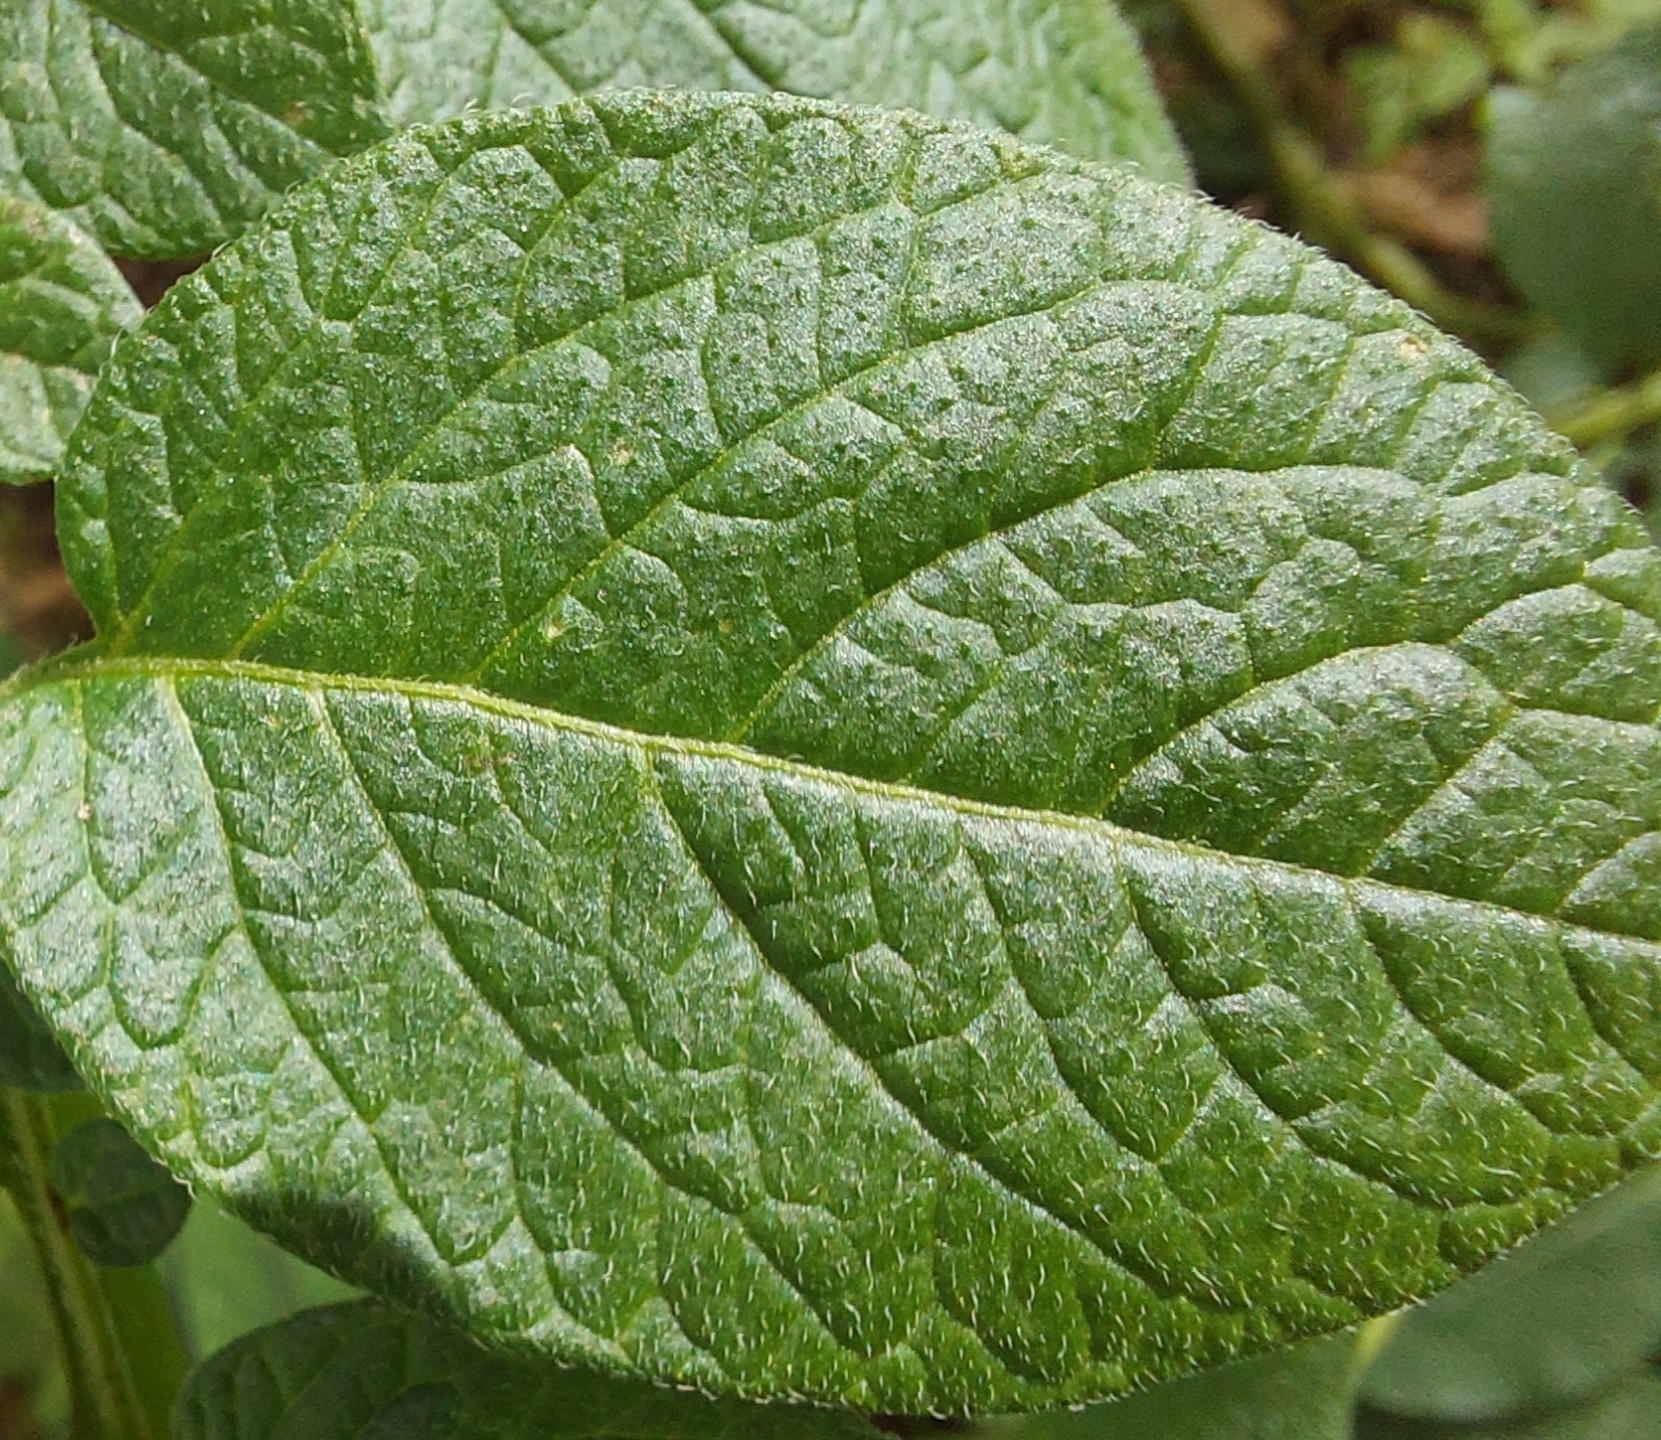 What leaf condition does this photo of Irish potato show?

healthy
